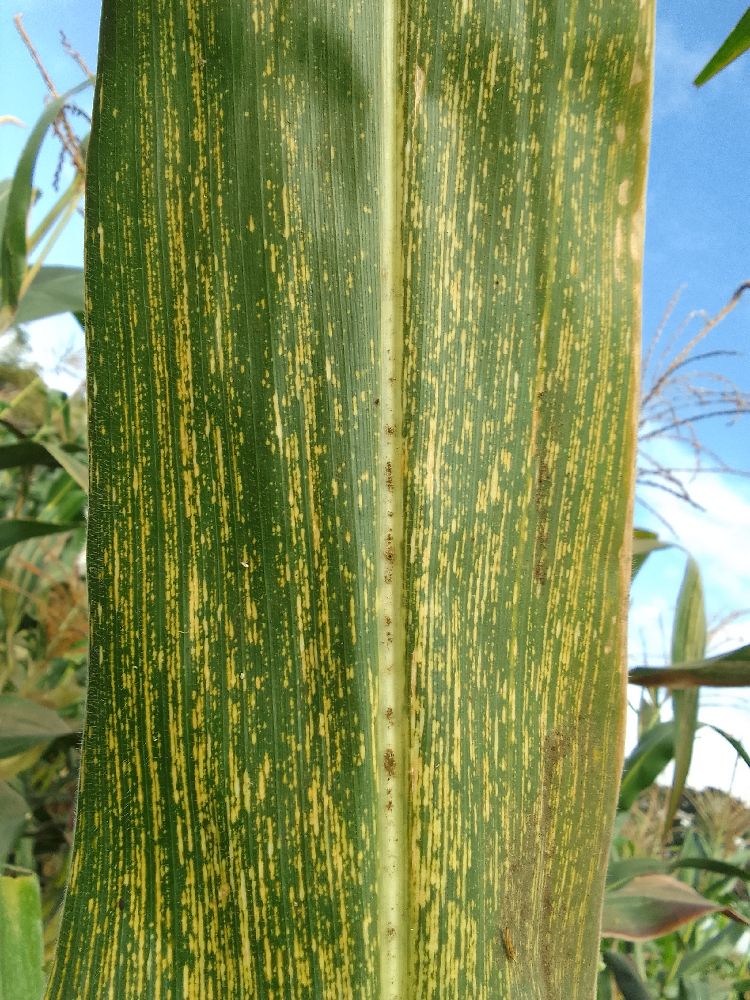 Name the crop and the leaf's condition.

maize, maize streak virus
